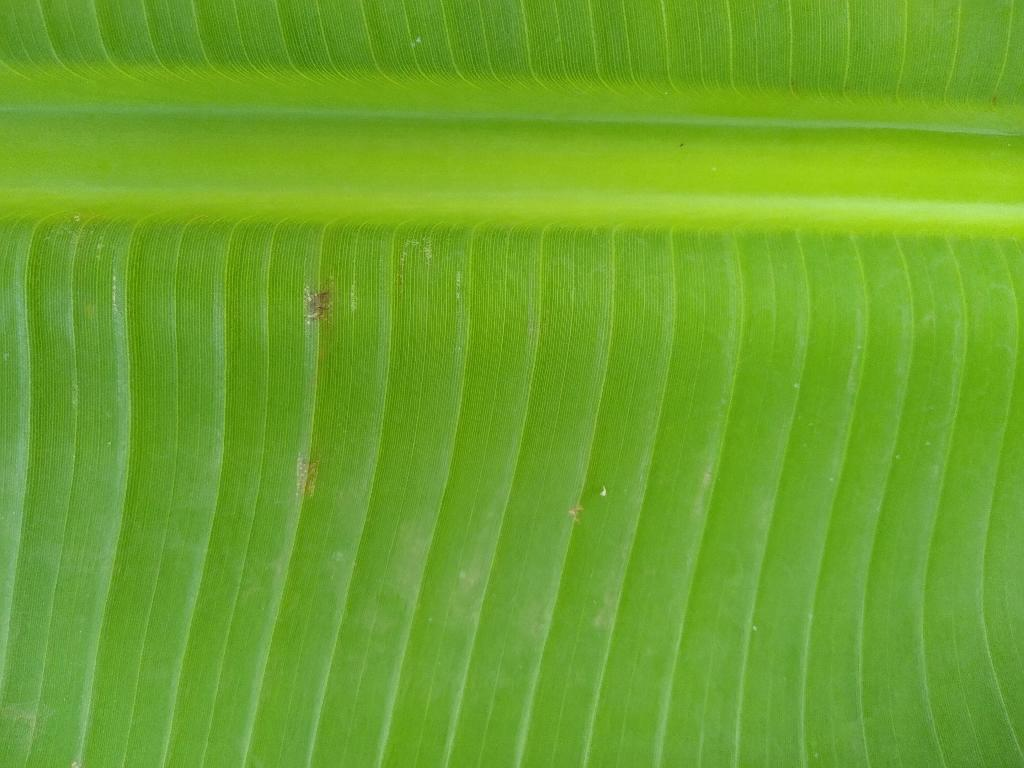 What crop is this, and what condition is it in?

banana, healthy
